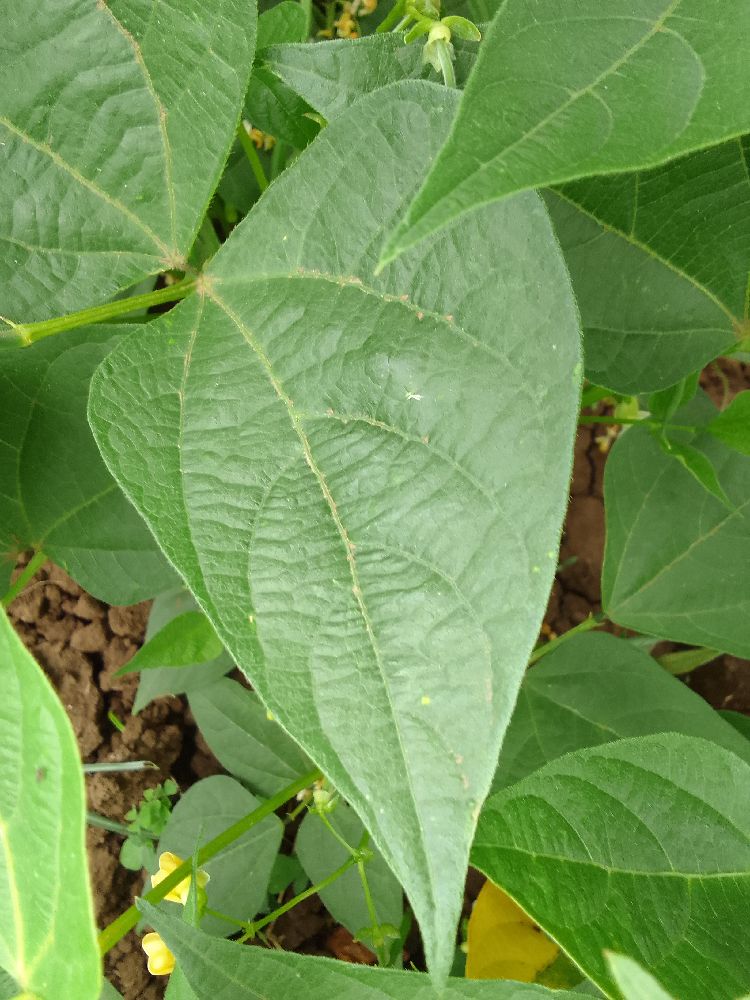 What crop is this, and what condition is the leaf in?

common bean, healthy
